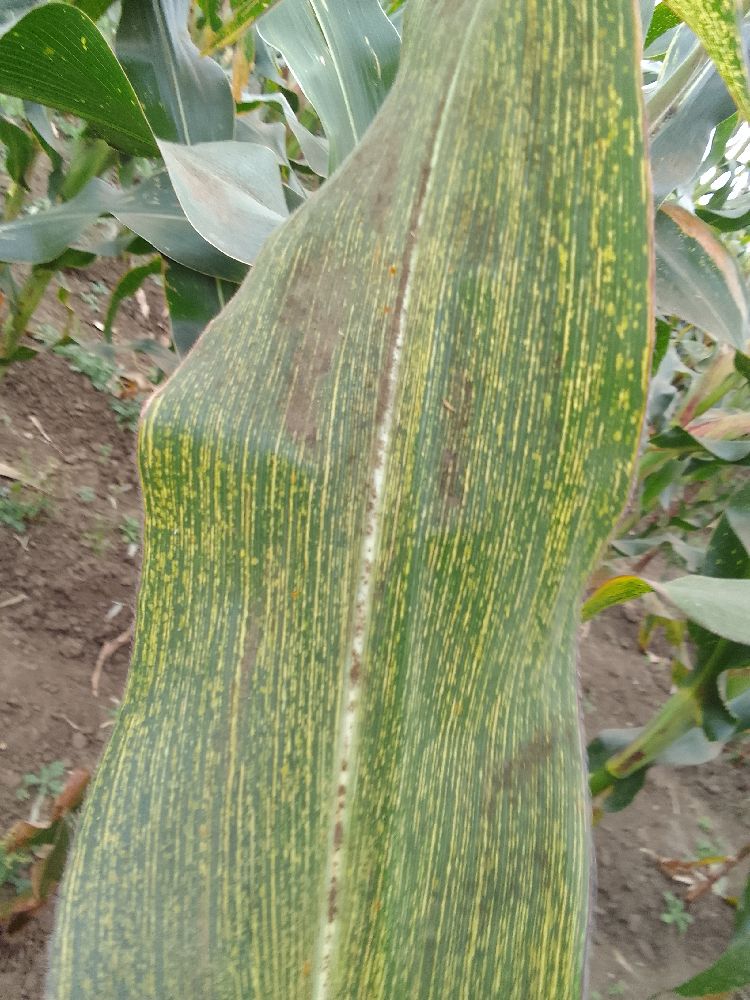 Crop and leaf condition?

maize, maize streak virus
